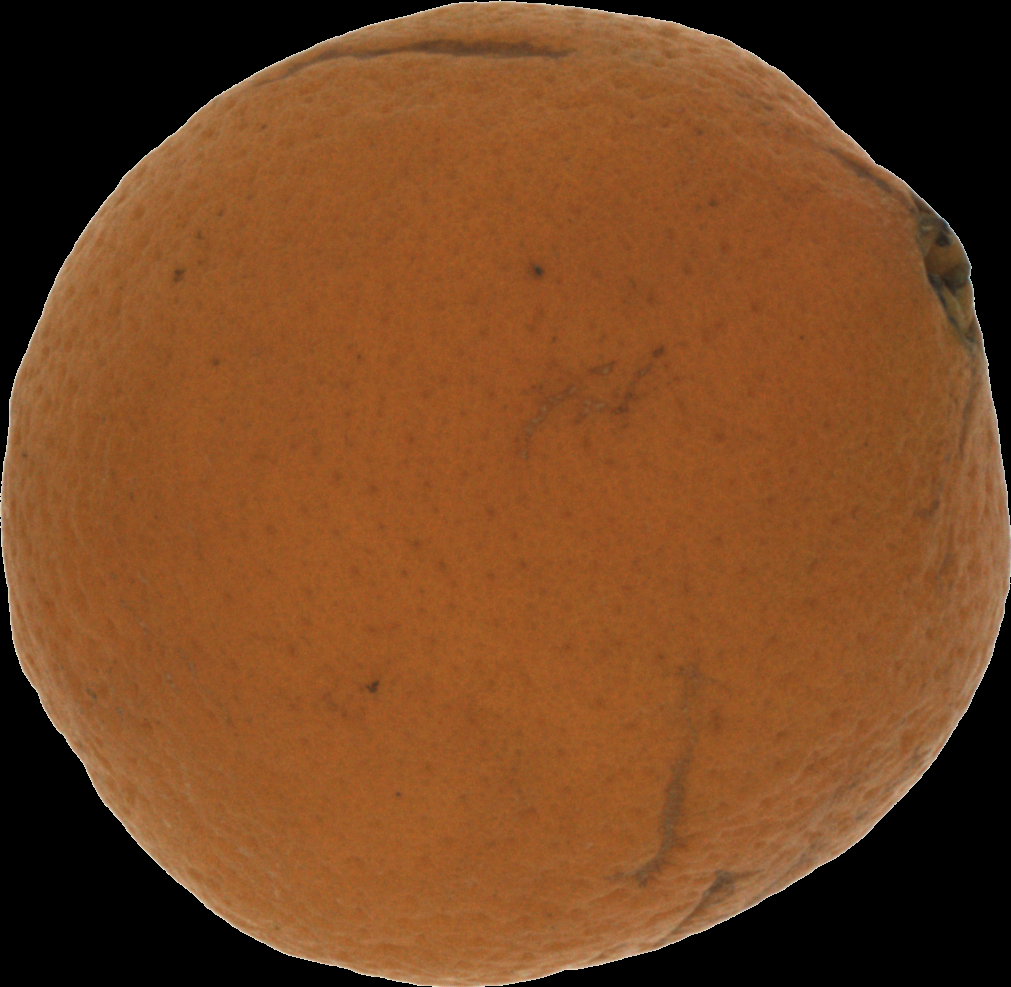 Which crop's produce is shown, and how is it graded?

orange, bad
